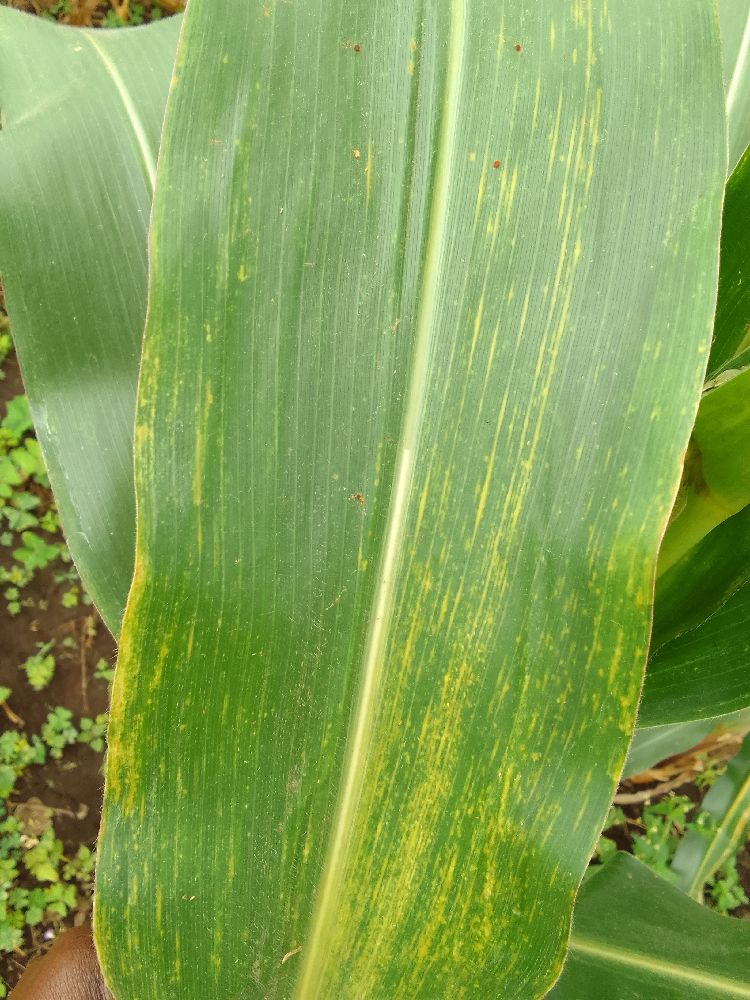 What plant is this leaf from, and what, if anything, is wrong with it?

maize, maize lethal necrosis
